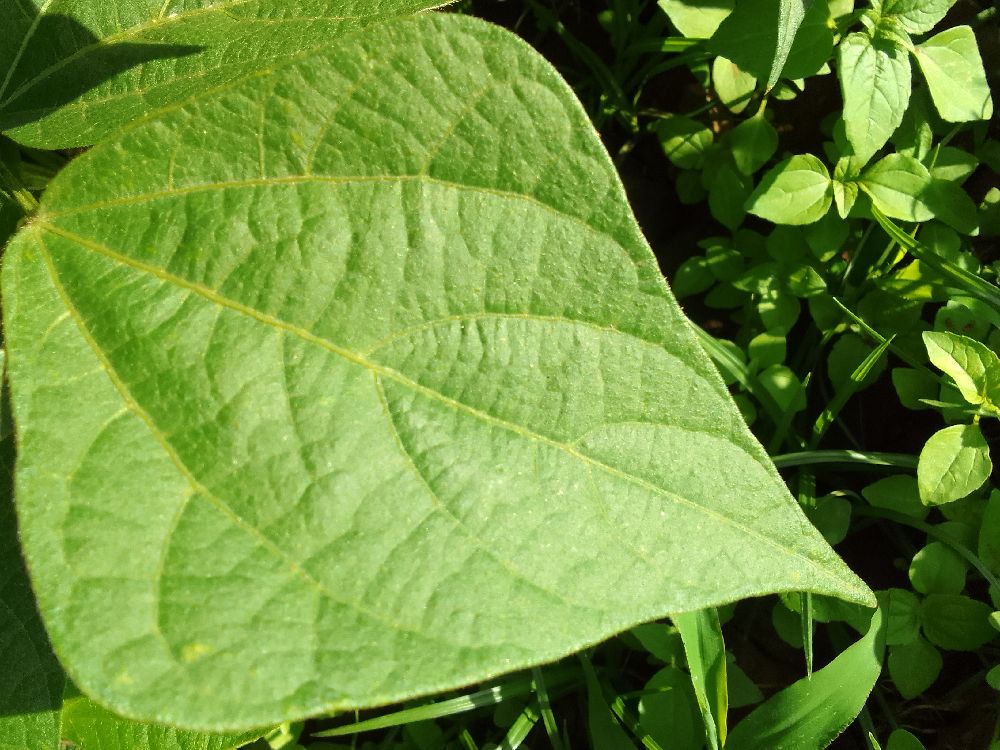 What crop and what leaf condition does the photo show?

common bean, healthy
